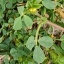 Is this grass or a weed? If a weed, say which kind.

unstructured weed
